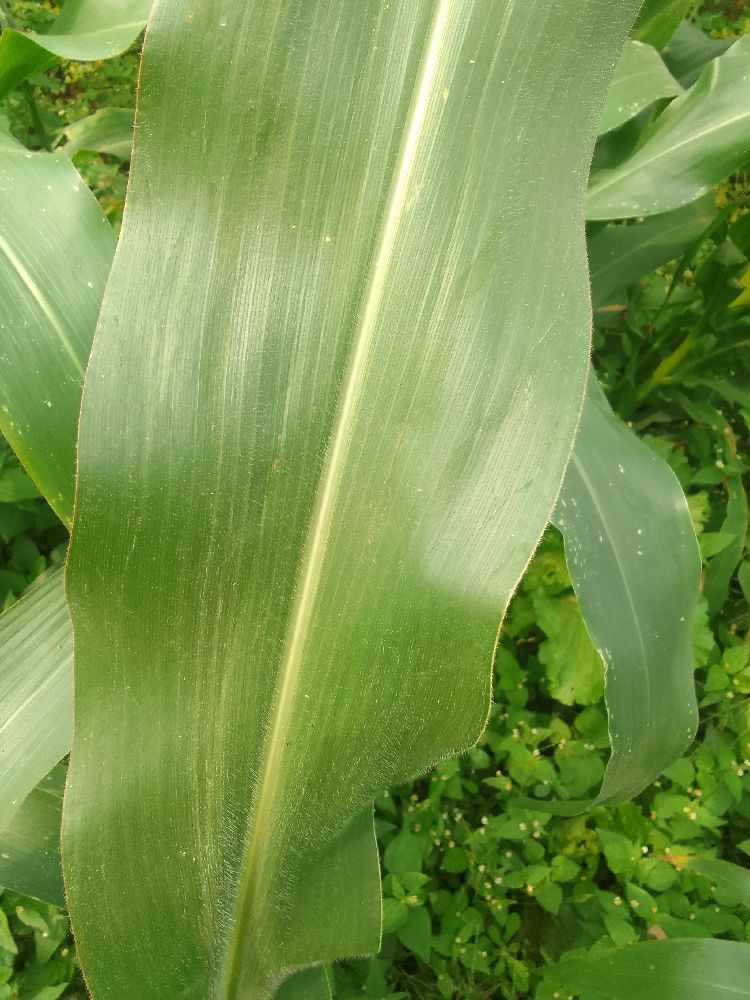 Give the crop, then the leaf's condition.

maize, healthy
